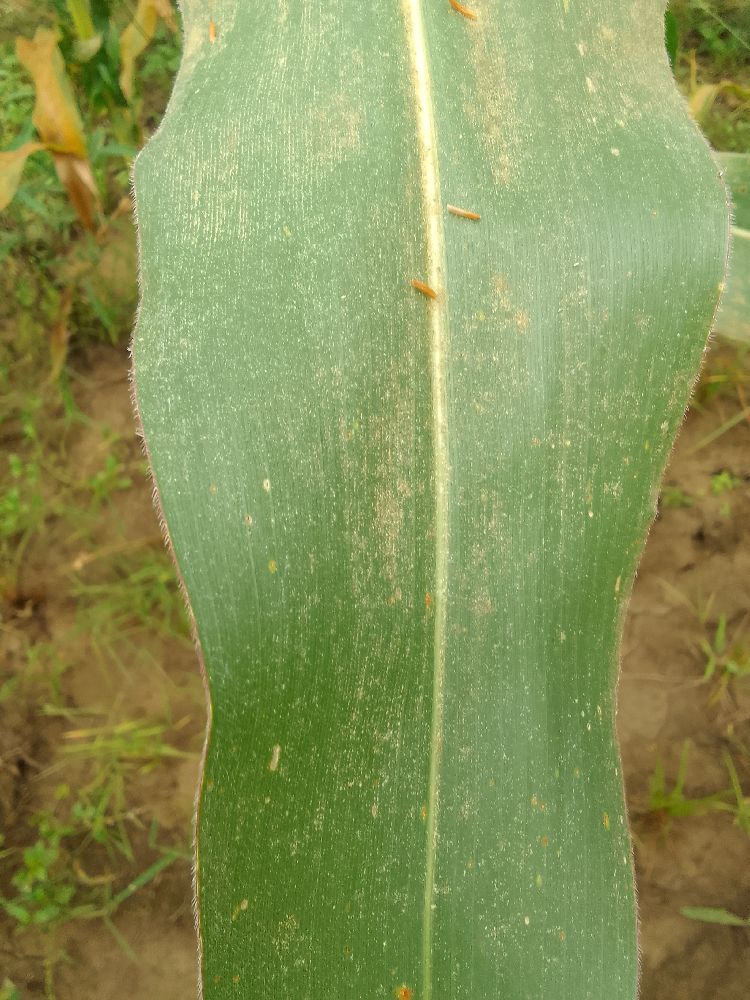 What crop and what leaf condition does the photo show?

maize, healthy
